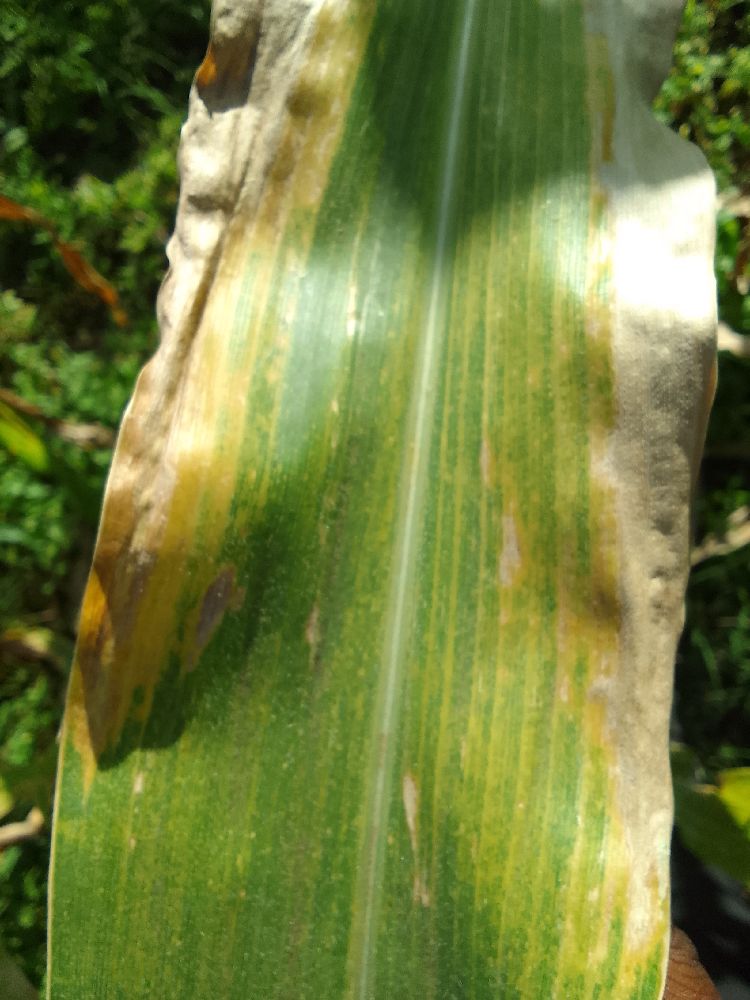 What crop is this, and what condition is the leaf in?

maize, maize lethal necrosis
